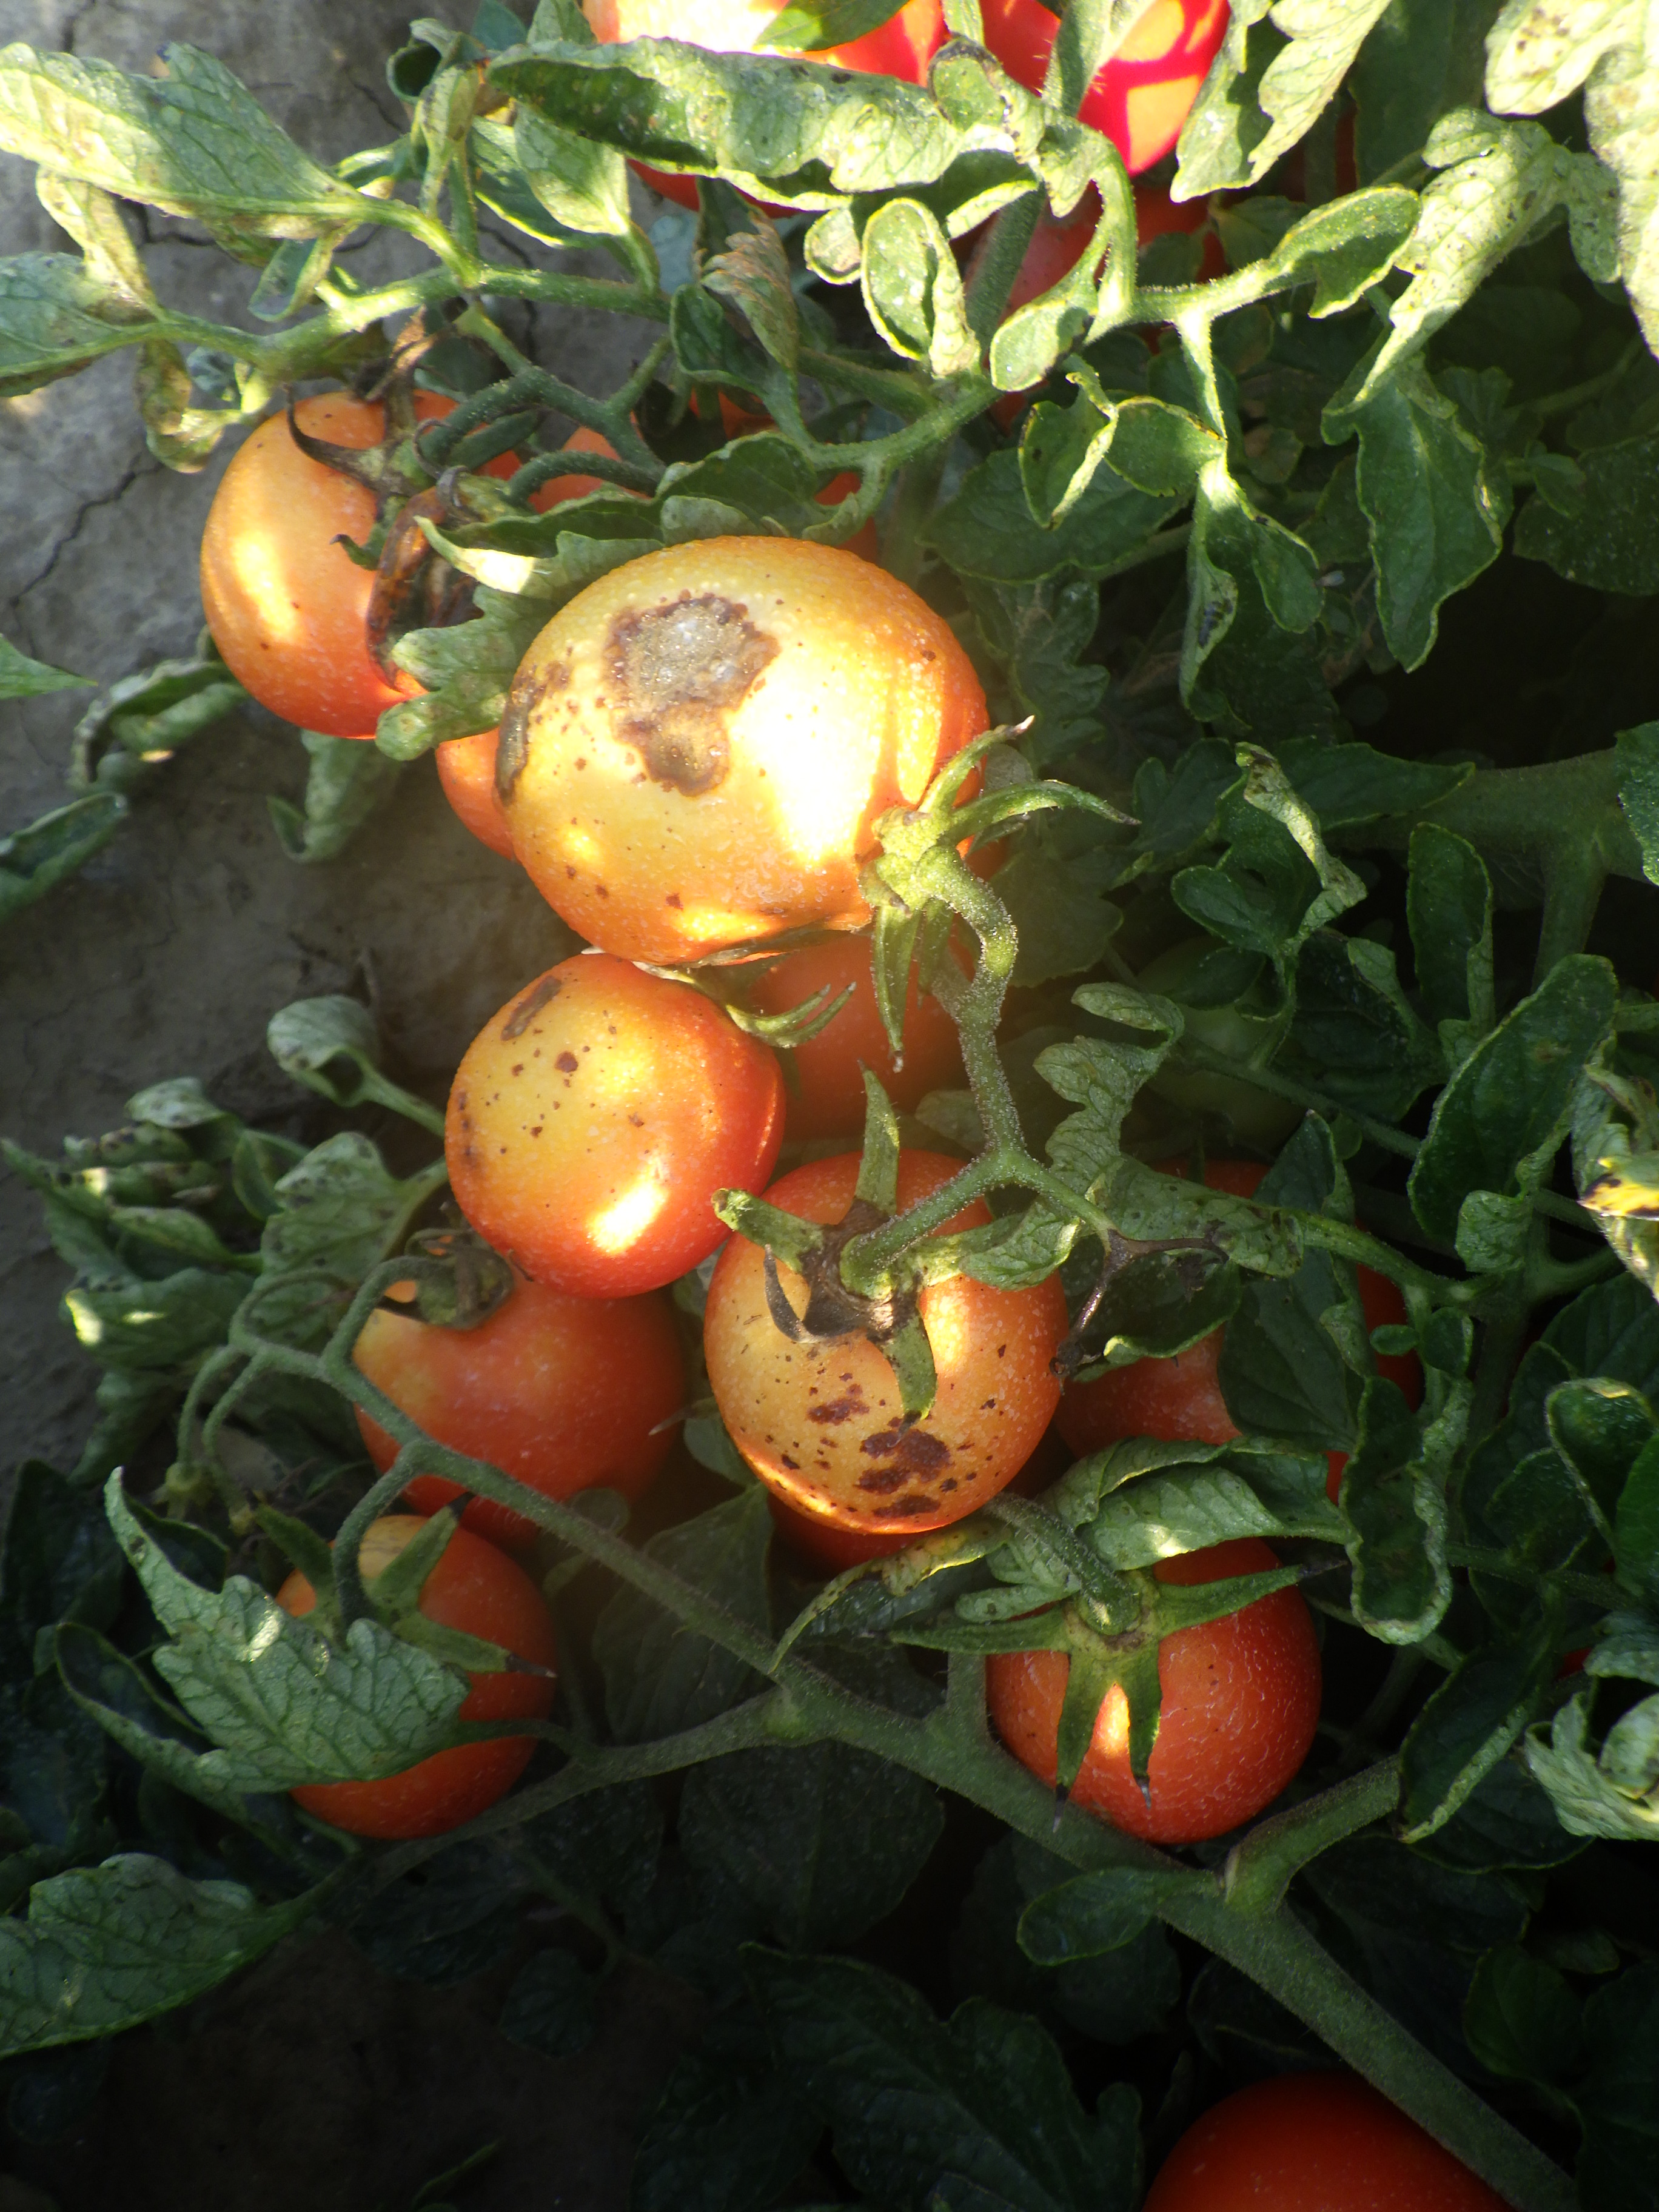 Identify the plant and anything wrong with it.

tomato, anthracnose, bacterial spot, drought
